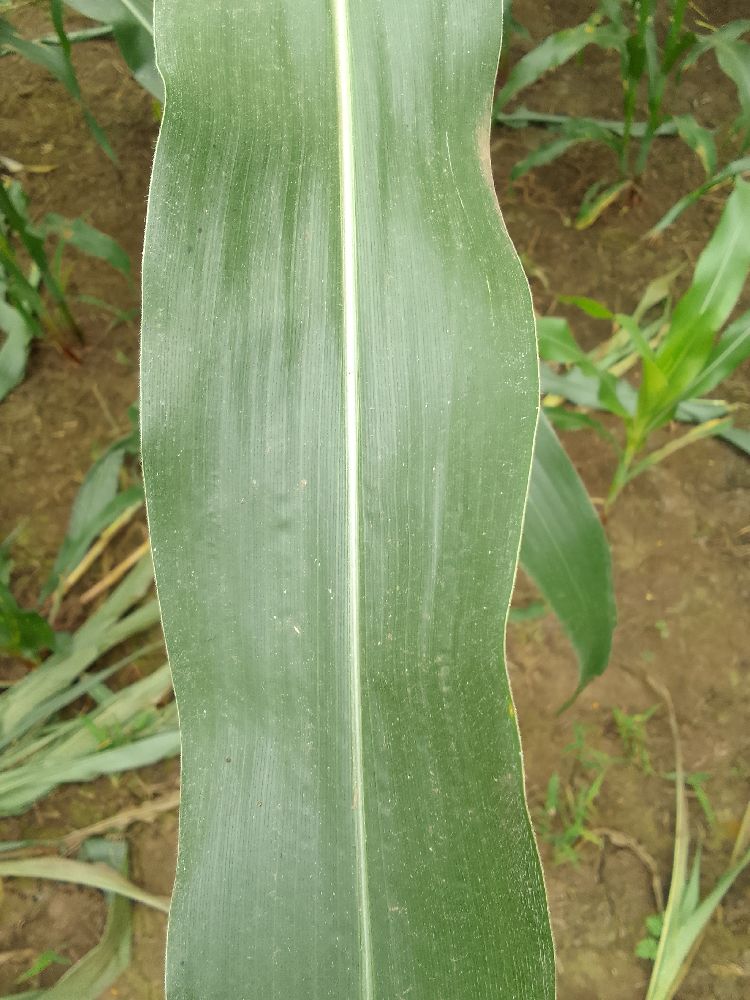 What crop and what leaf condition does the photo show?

maize, healthy
